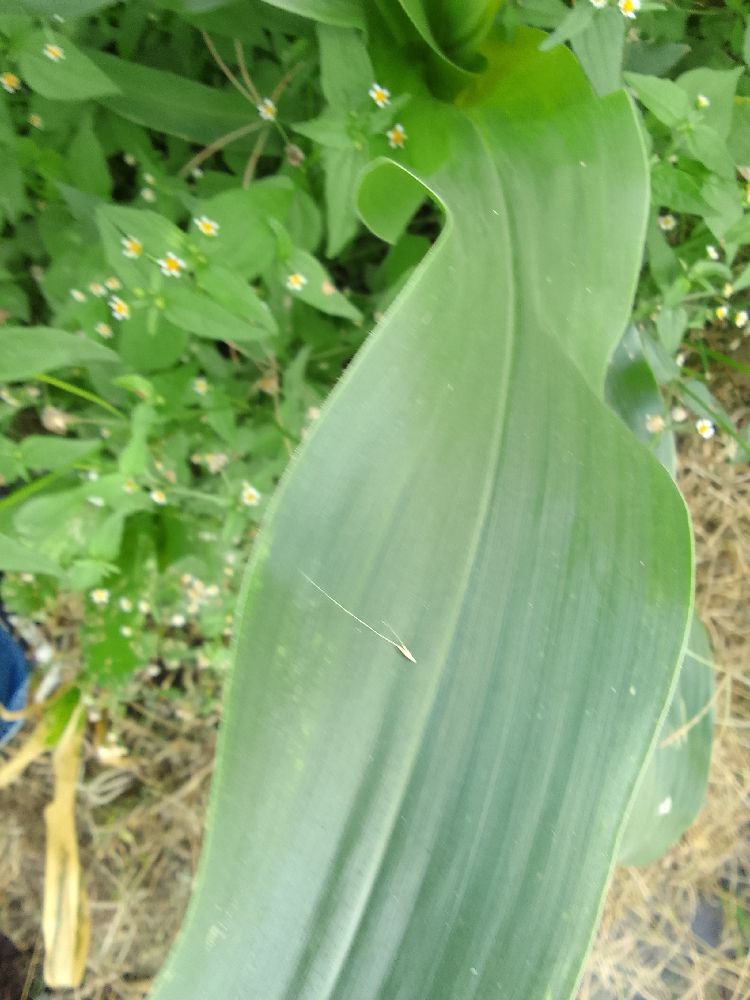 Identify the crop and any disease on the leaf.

maize, healthy
